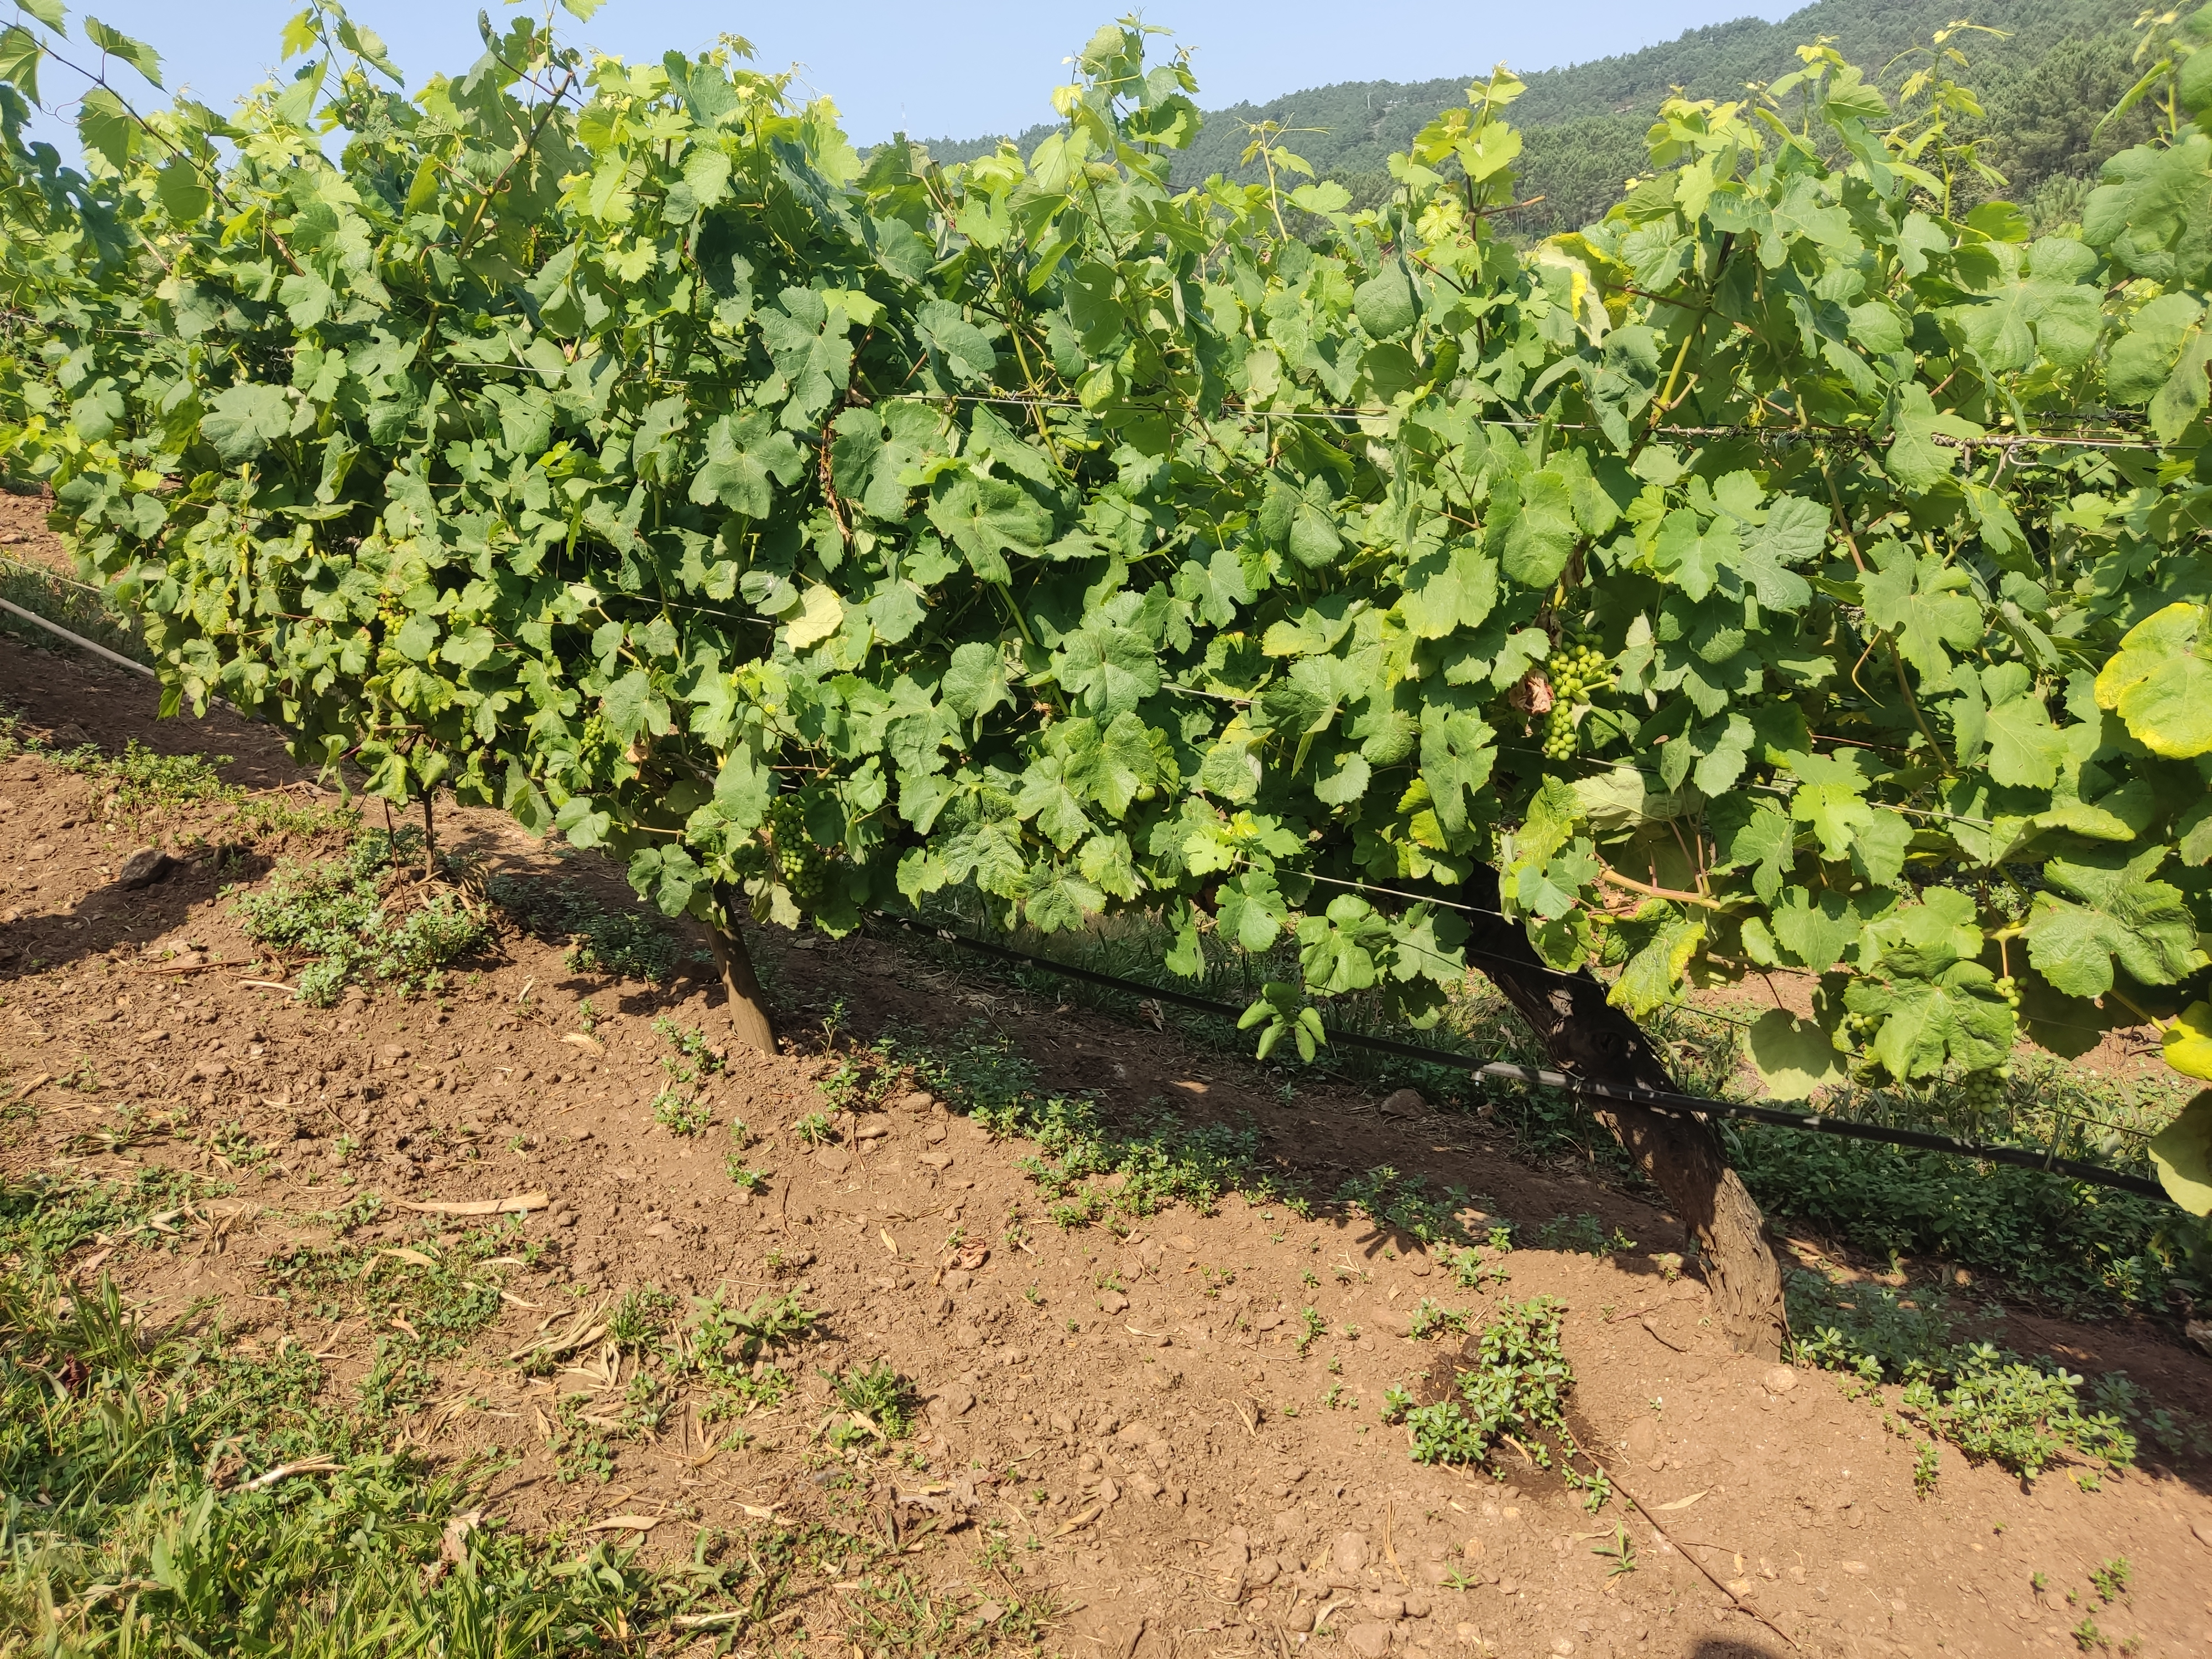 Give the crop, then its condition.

grapevine, not affected by esca disease
